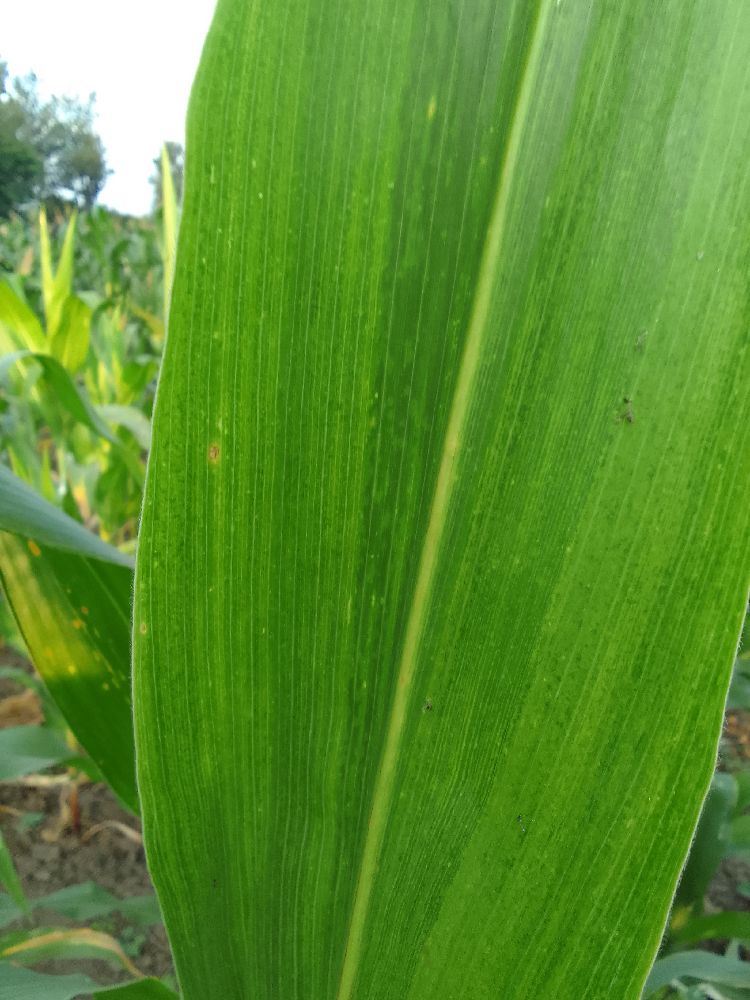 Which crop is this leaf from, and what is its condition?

maize, maize lethal necrosis
